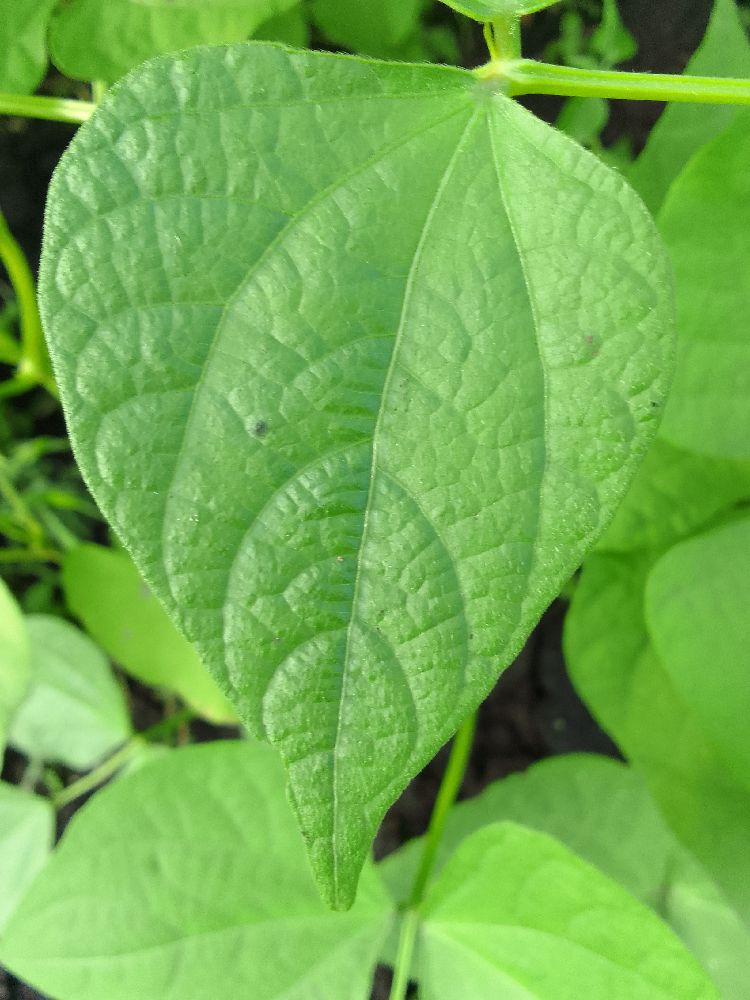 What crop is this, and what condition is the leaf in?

common bean, healthy
